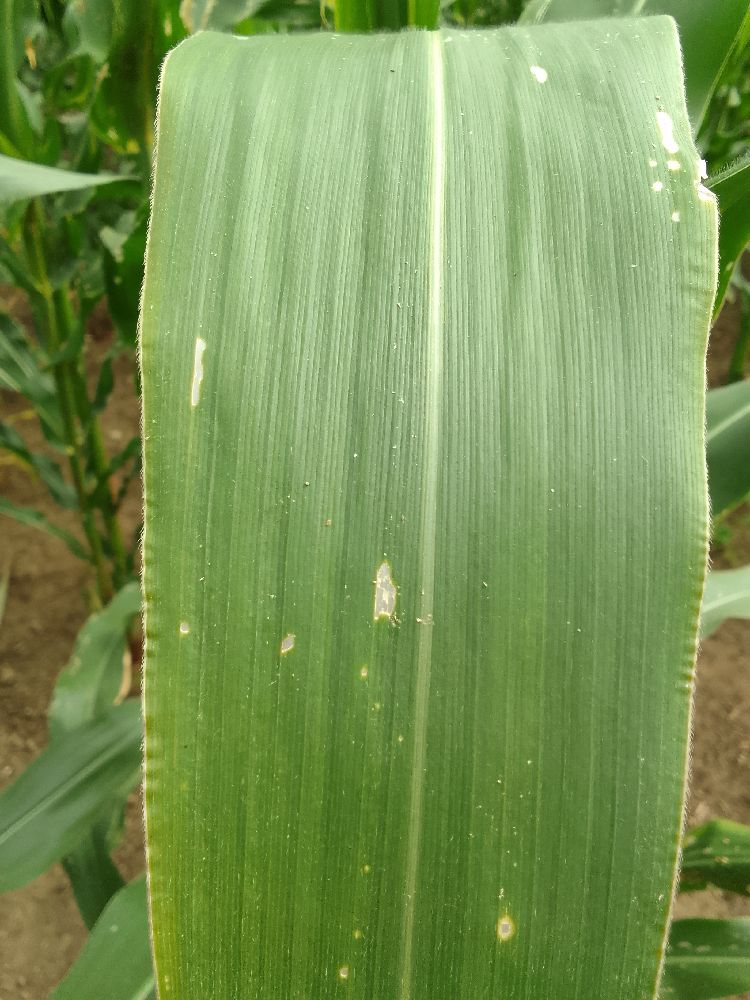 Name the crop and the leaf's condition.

maize, healthy
